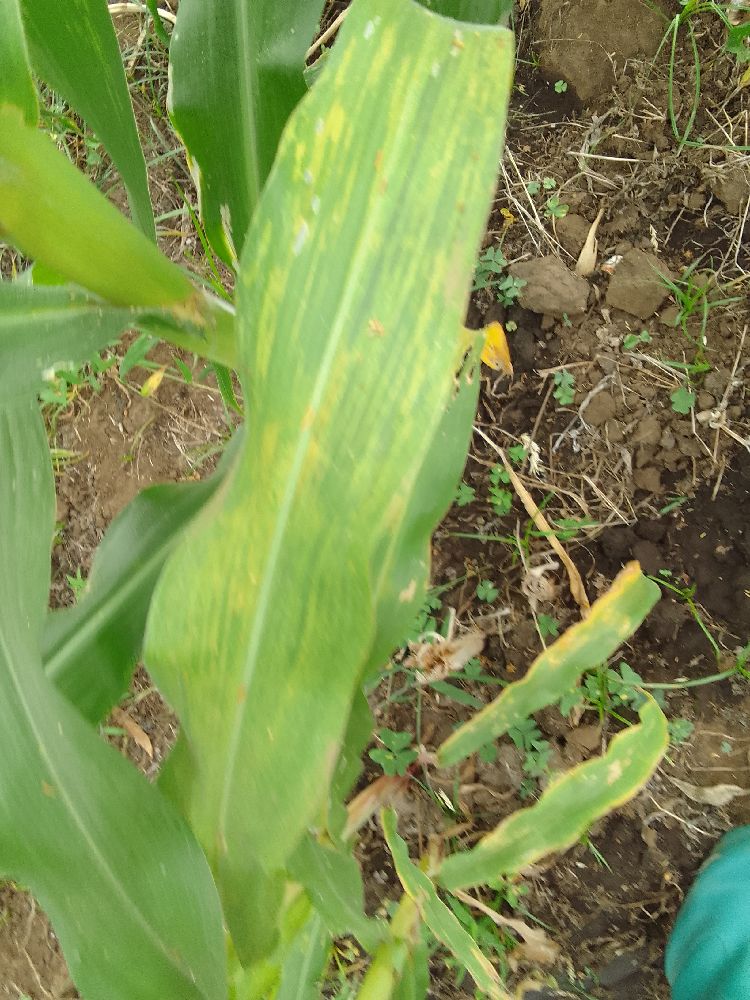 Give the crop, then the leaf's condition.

maize, maize lethal necrosis
